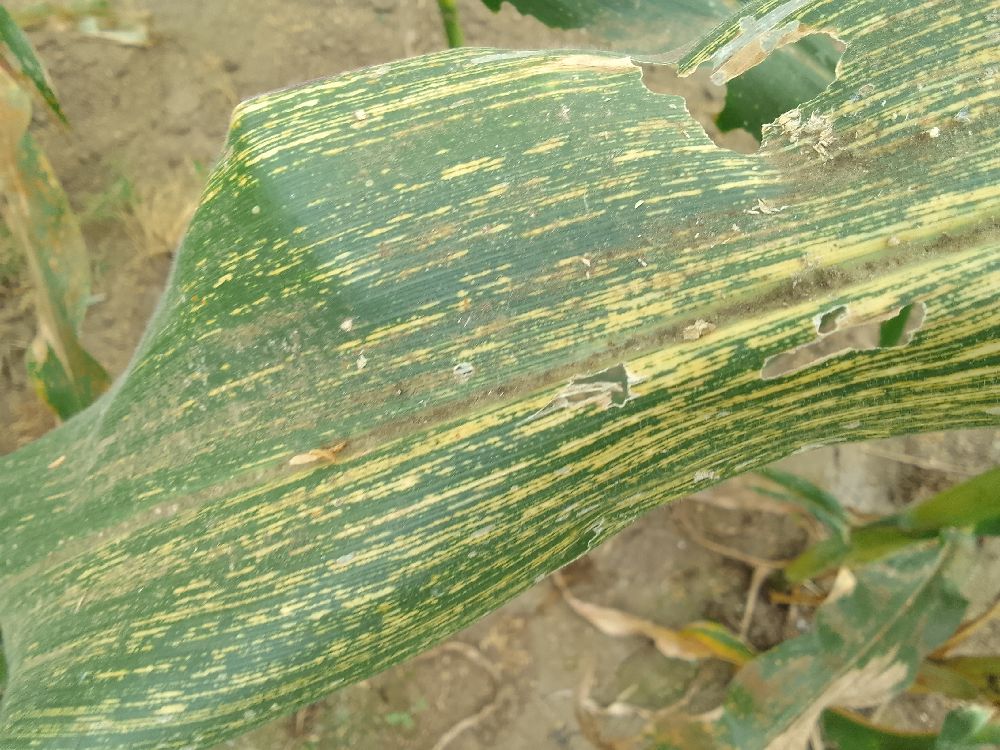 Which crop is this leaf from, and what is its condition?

maize, maize streak virus
